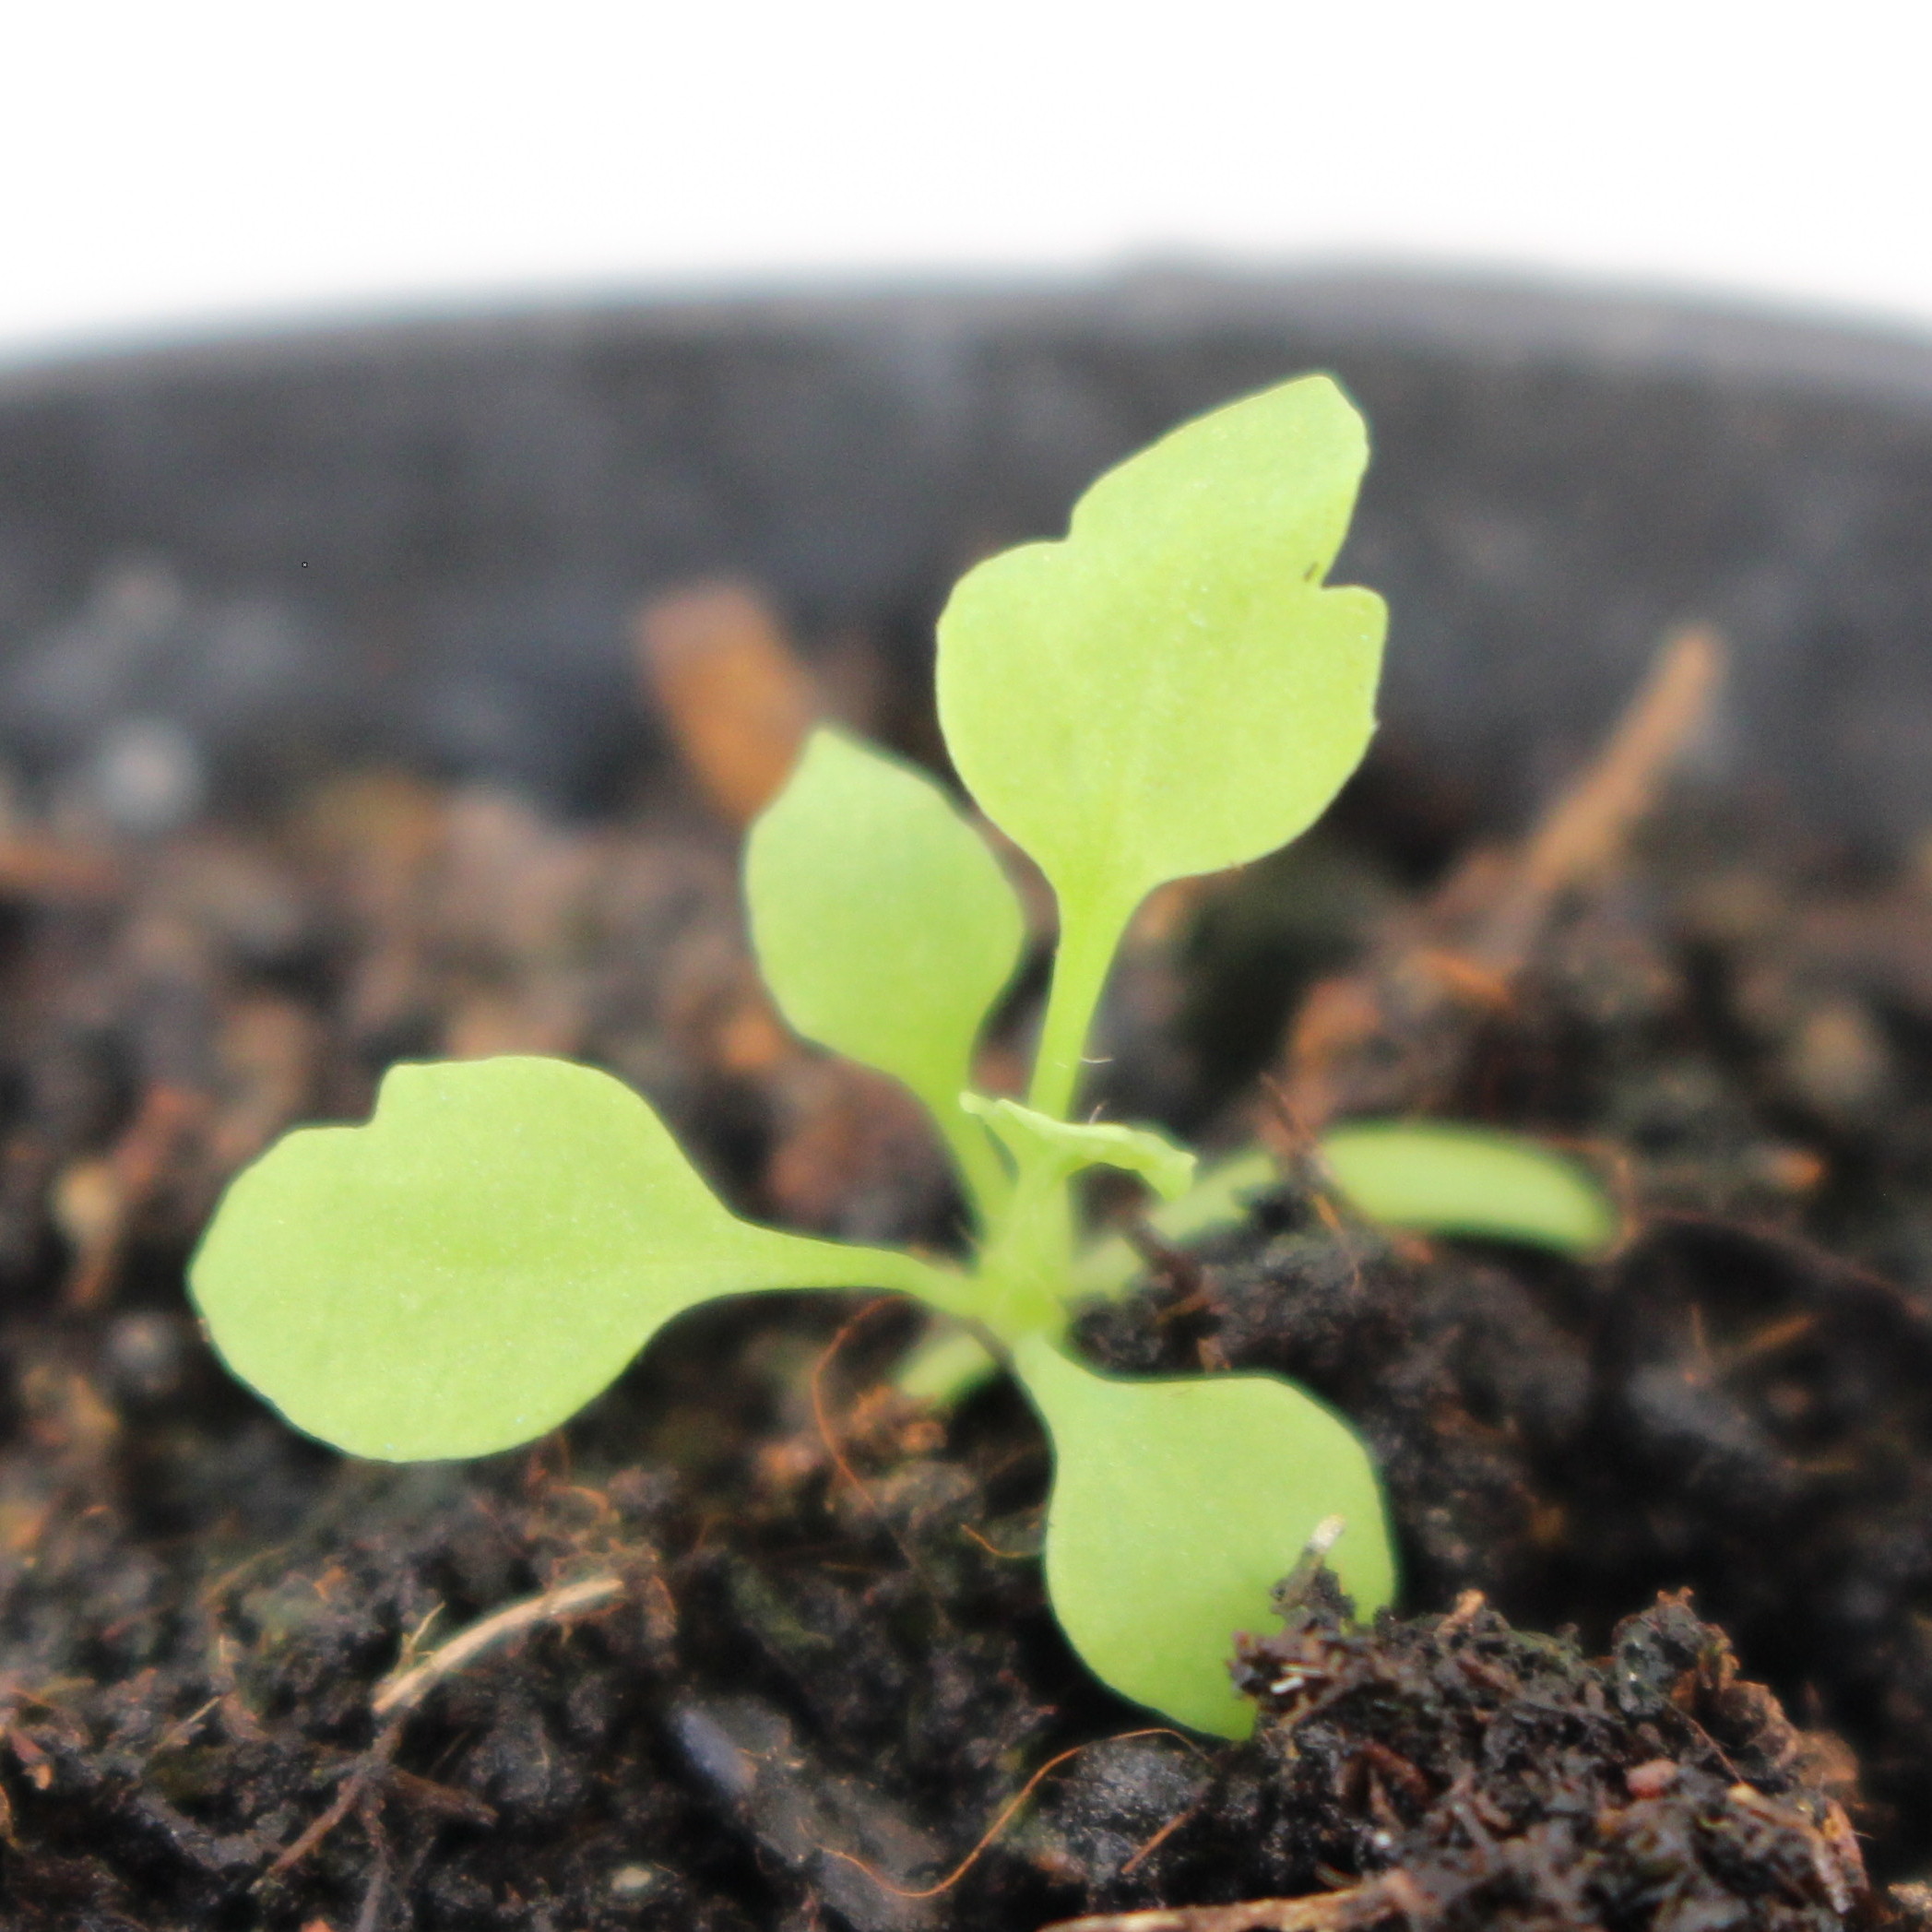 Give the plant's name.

Papaver rhoeas
